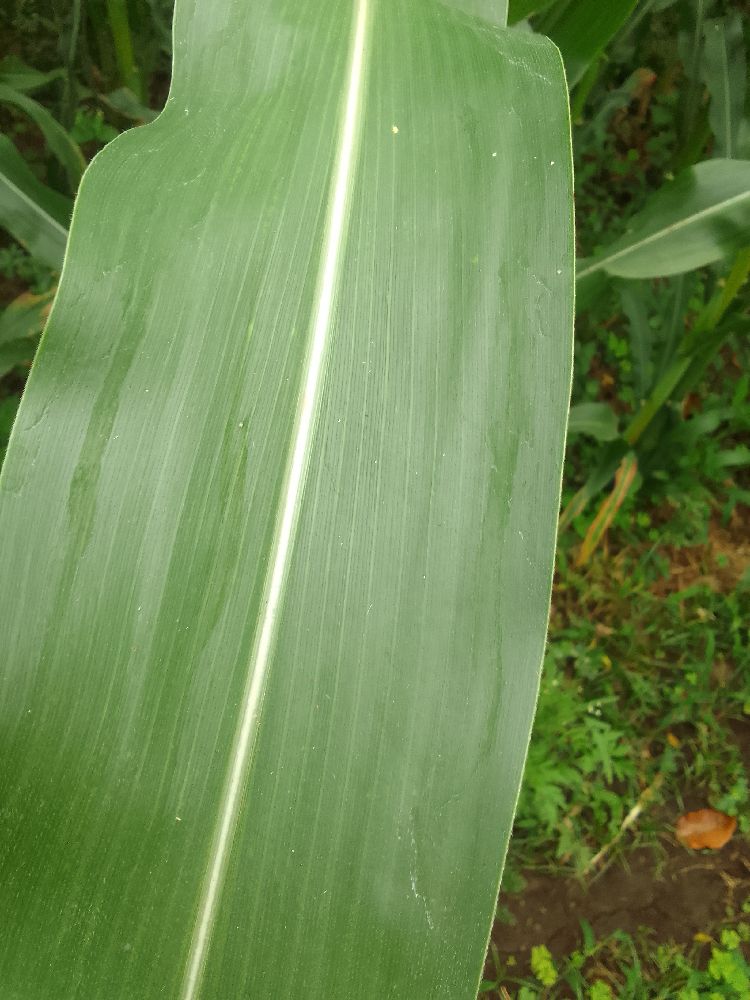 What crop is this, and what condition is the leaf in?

maize, healthy
